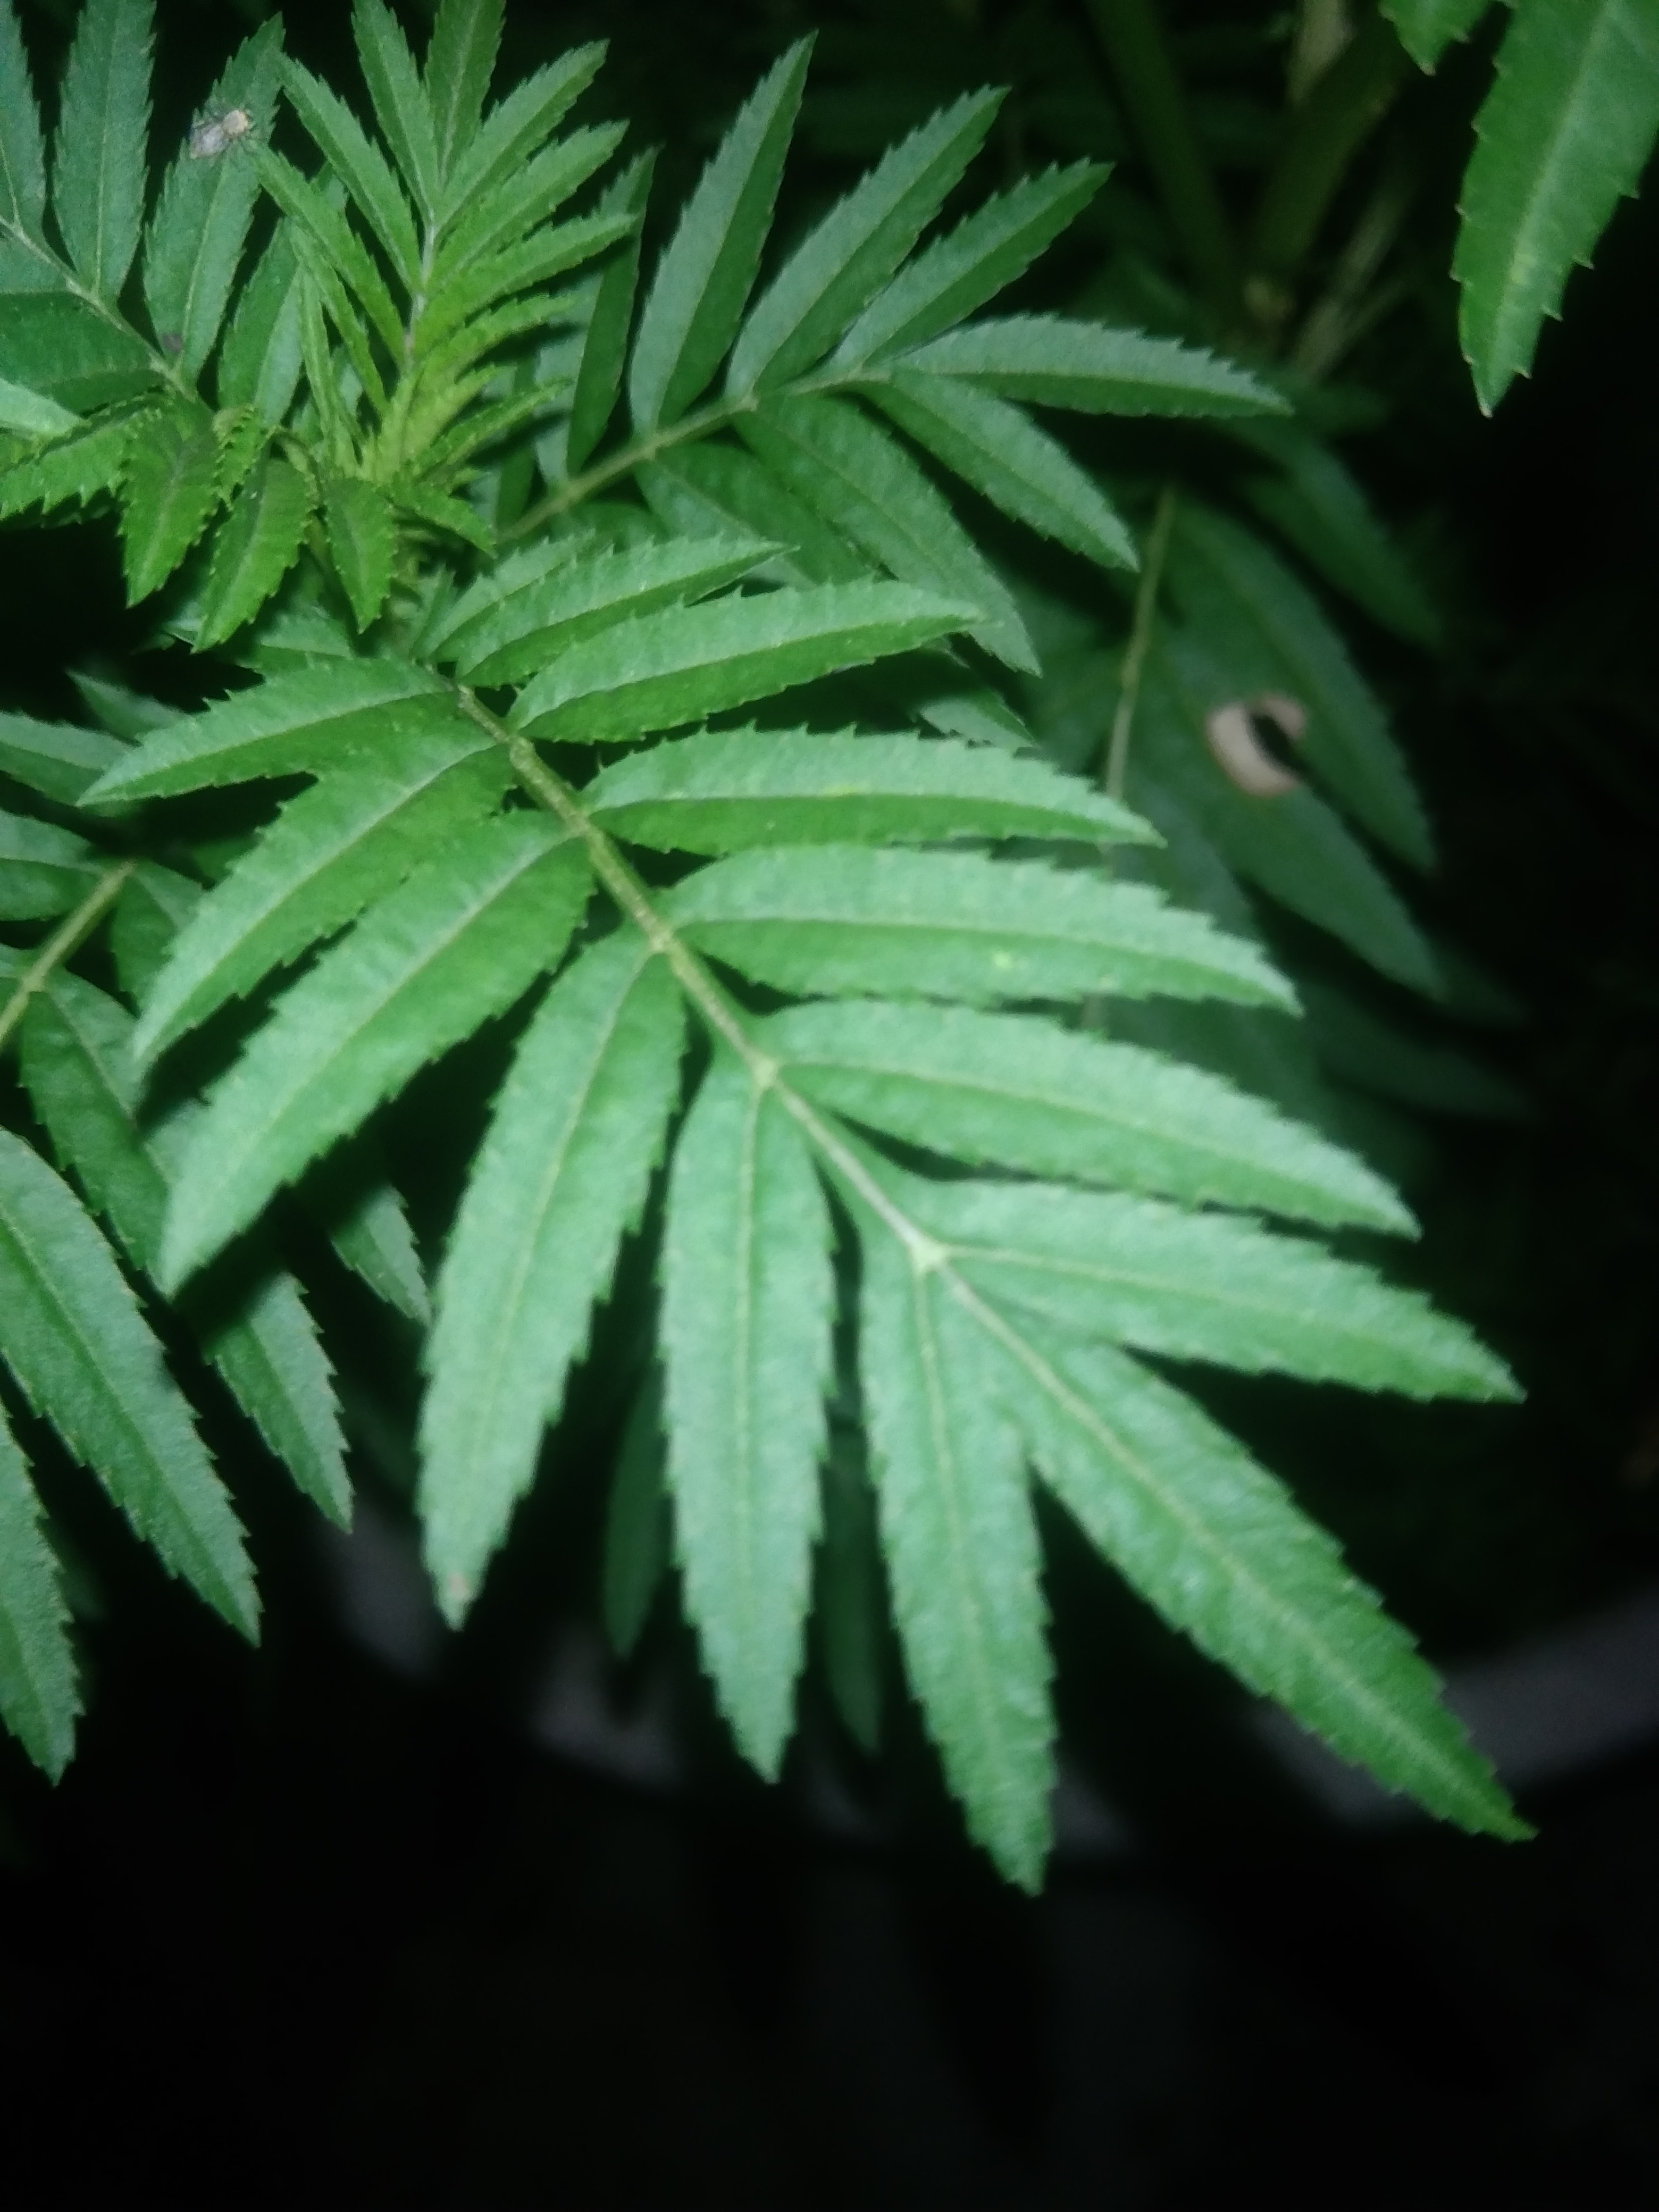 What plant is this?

marigold
